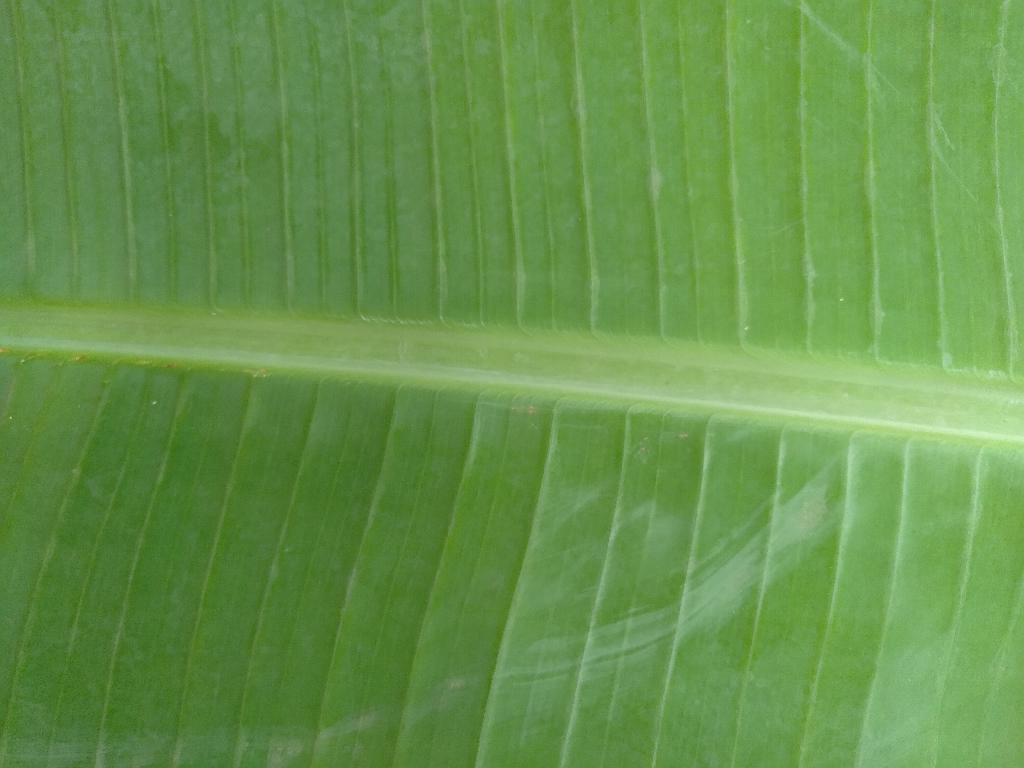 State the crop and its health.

banana, healthy
